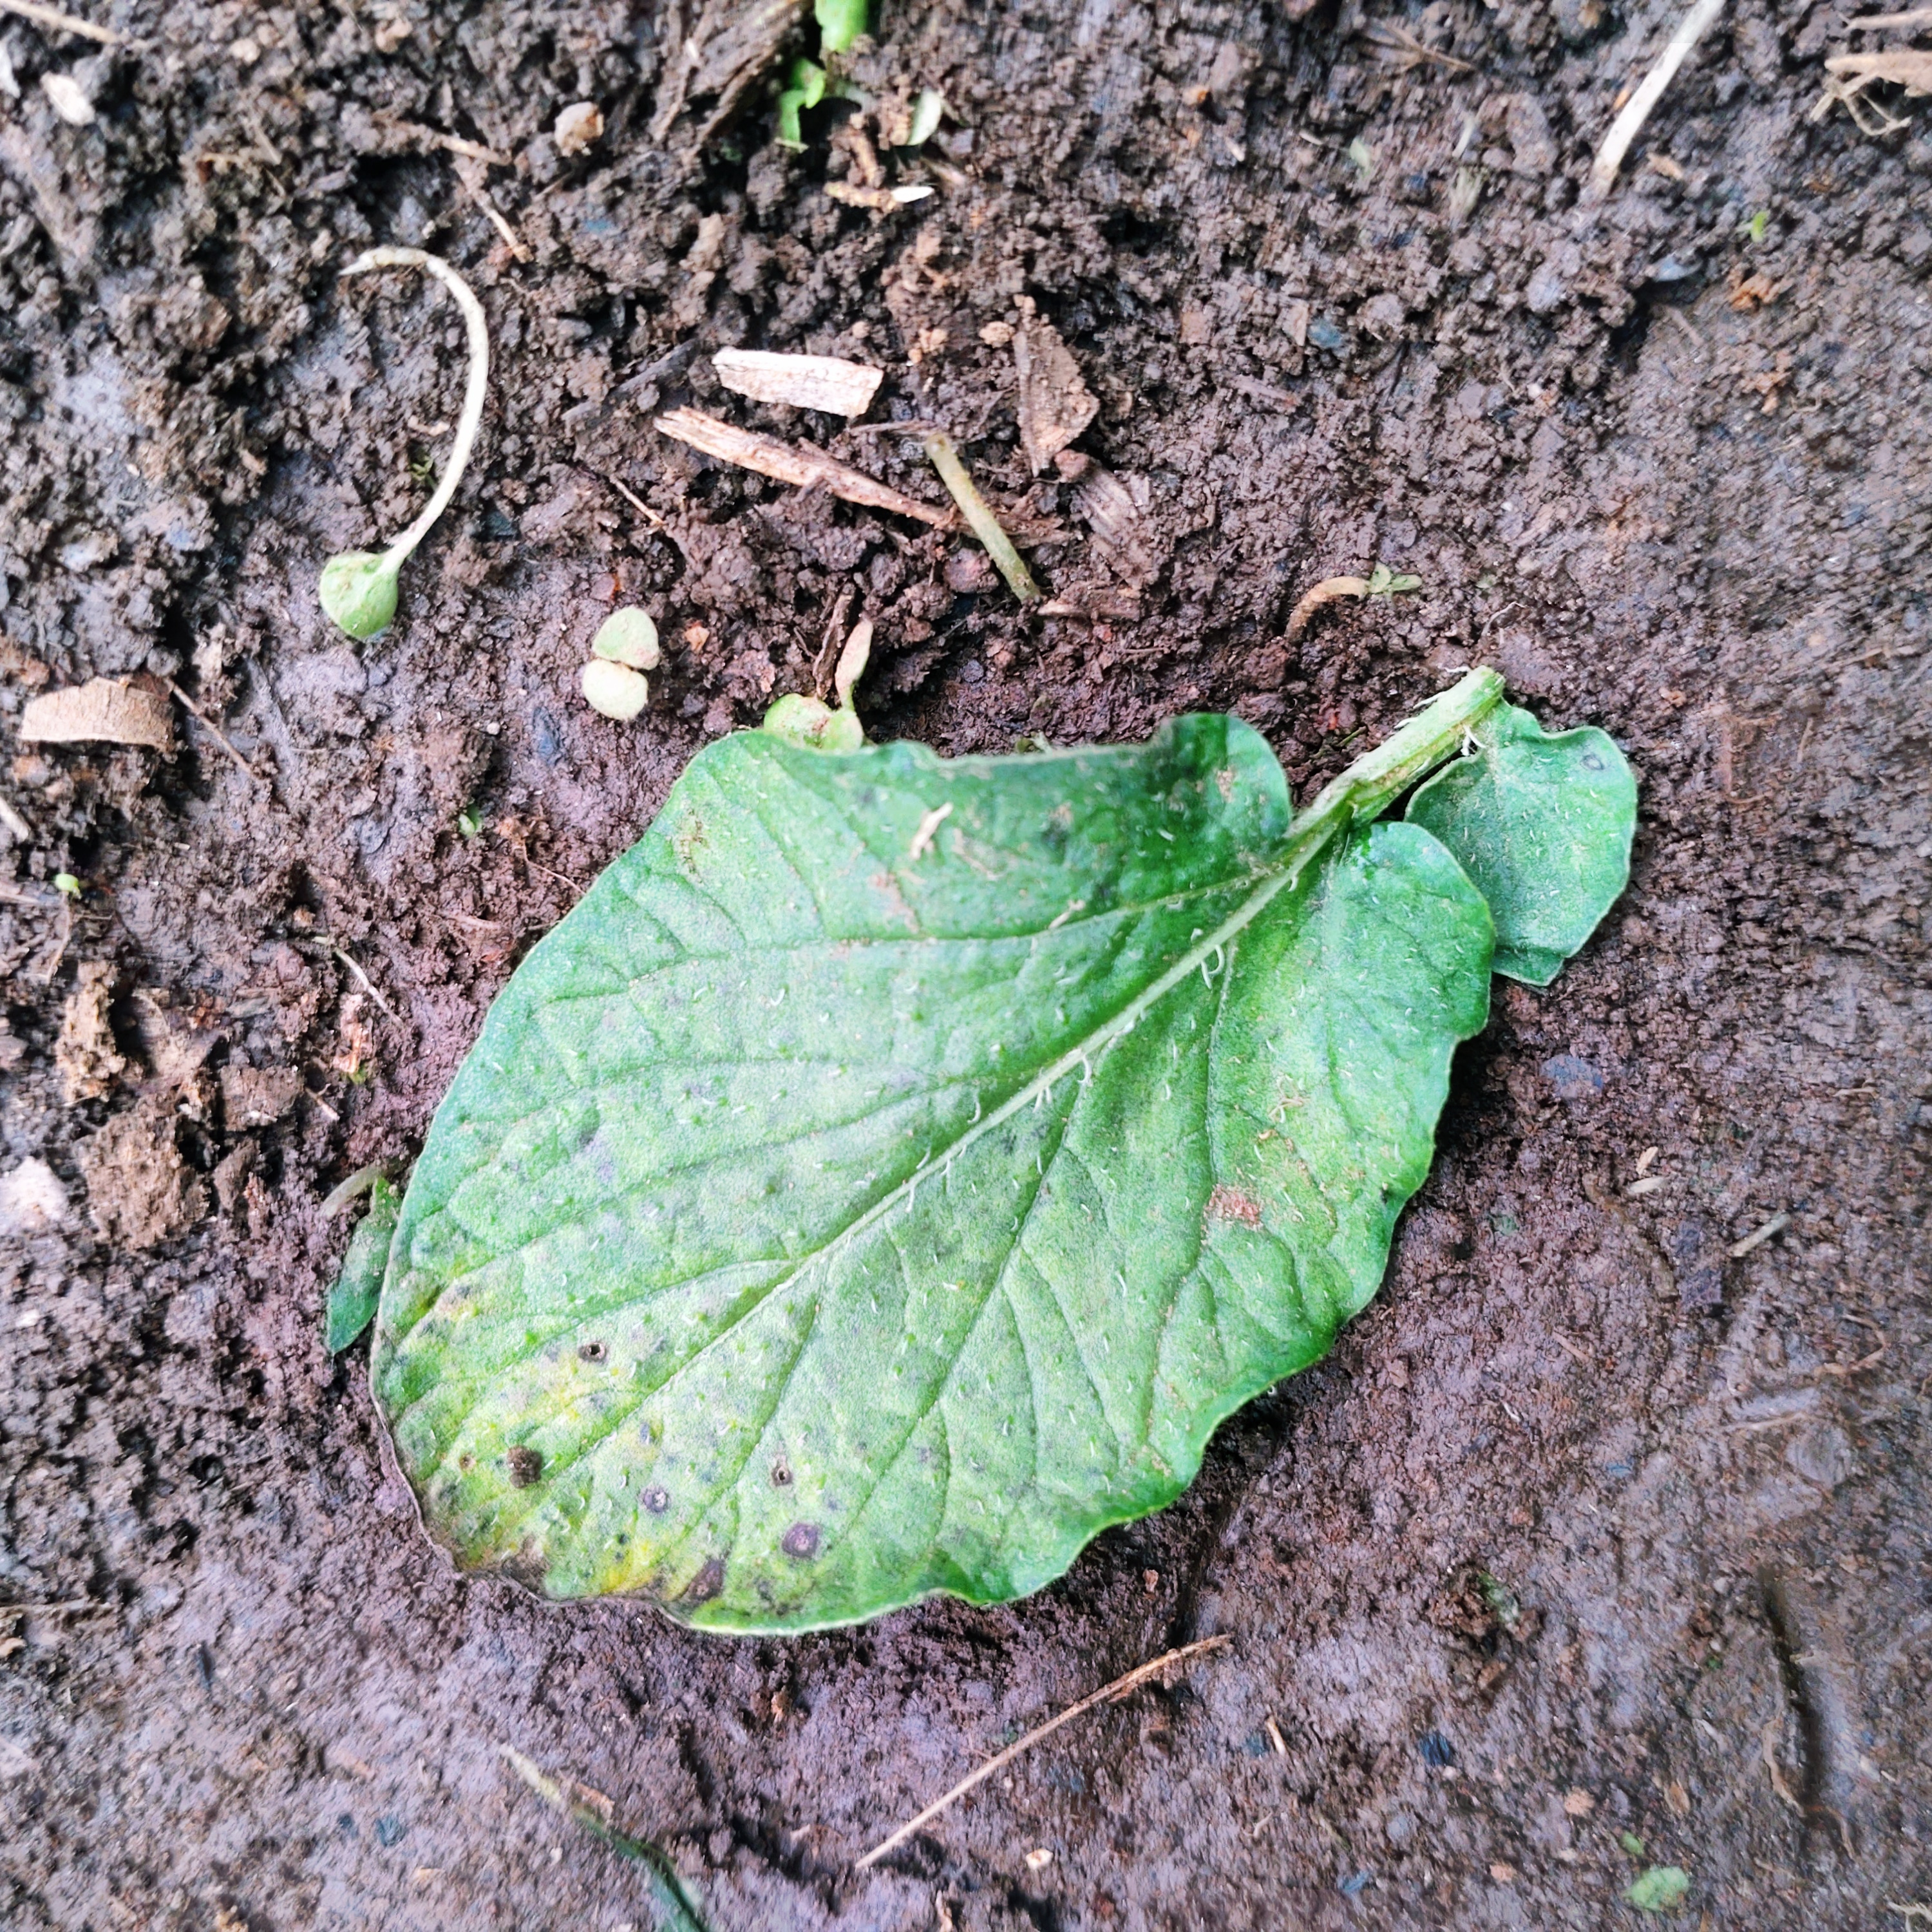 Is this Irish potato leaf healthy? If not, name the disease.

late blight
